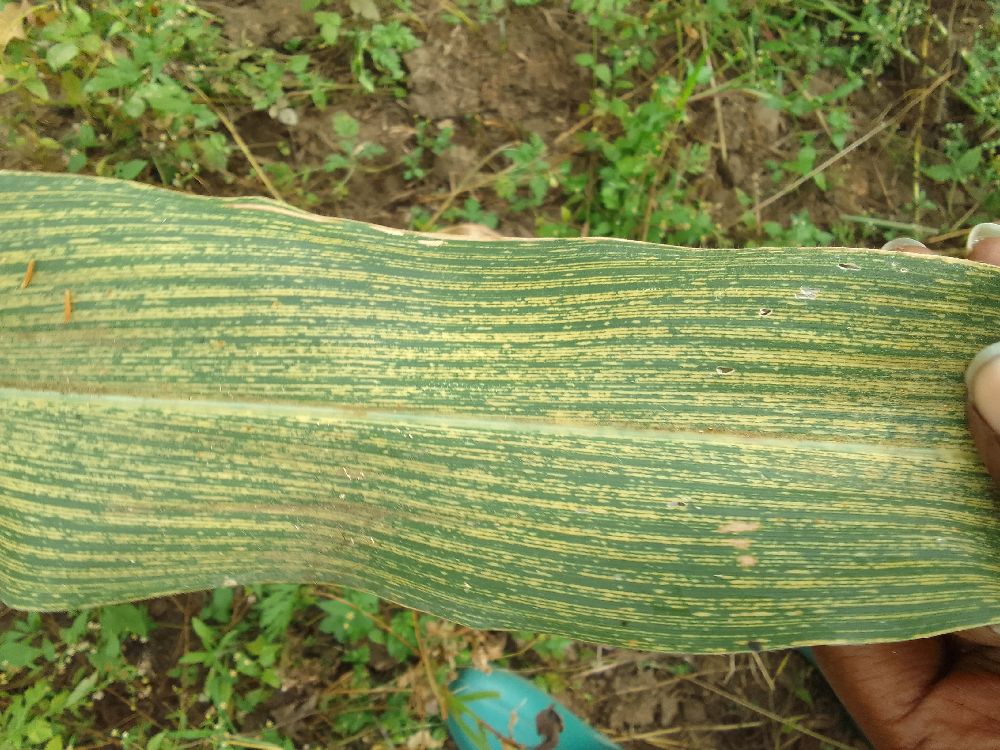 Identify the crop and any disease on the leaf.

maize, maize streak virus
